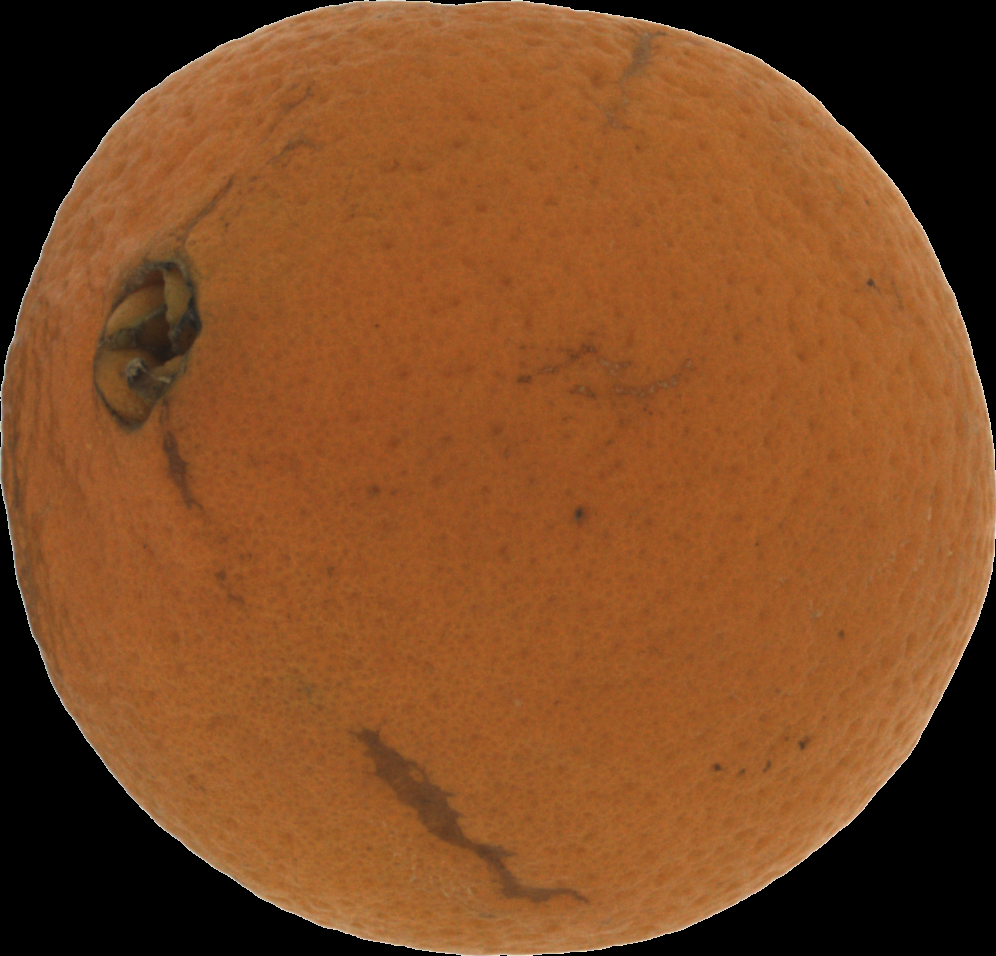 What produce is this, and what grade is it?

orange, bad
